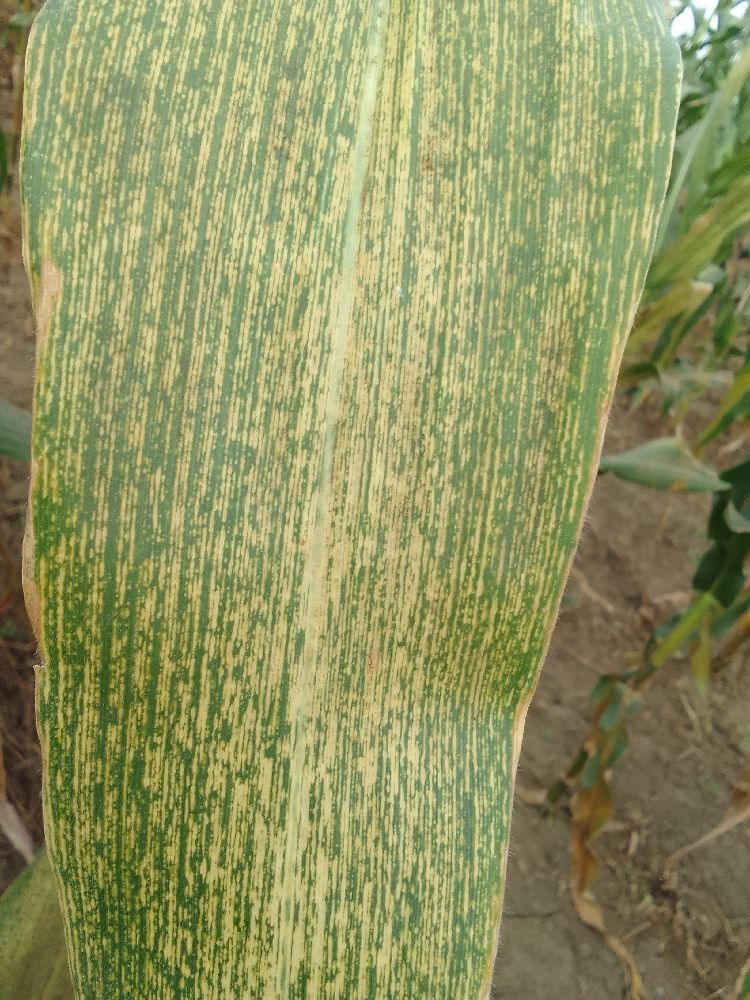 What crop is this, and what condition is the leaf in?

maize, maize streak virus
